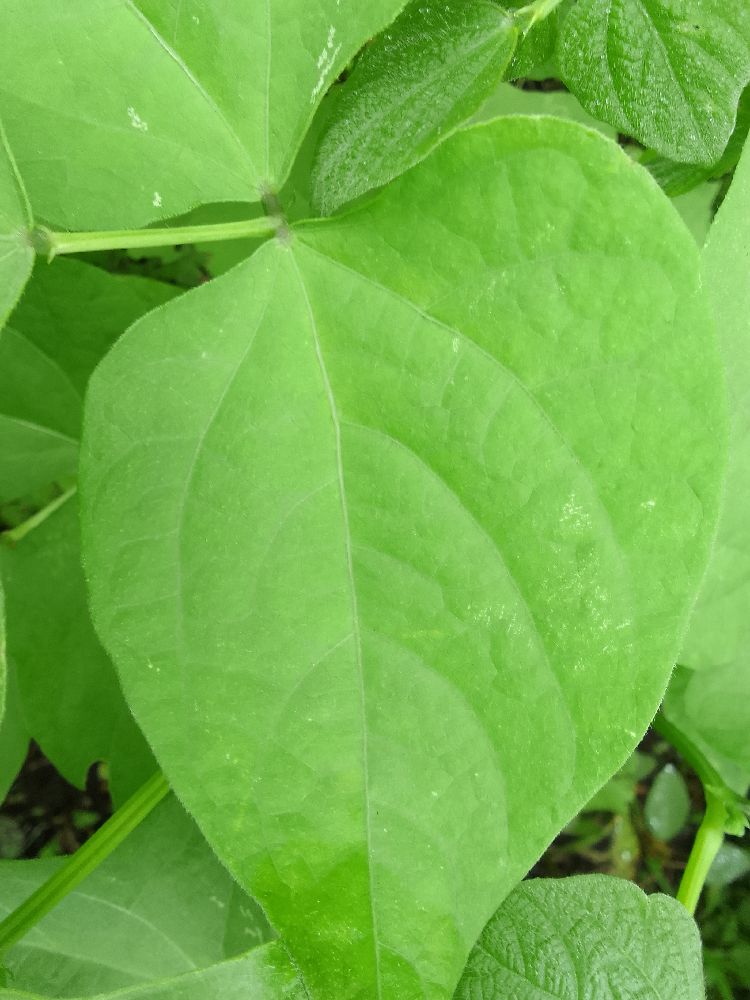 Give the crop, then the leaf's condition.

common bean, healthy
